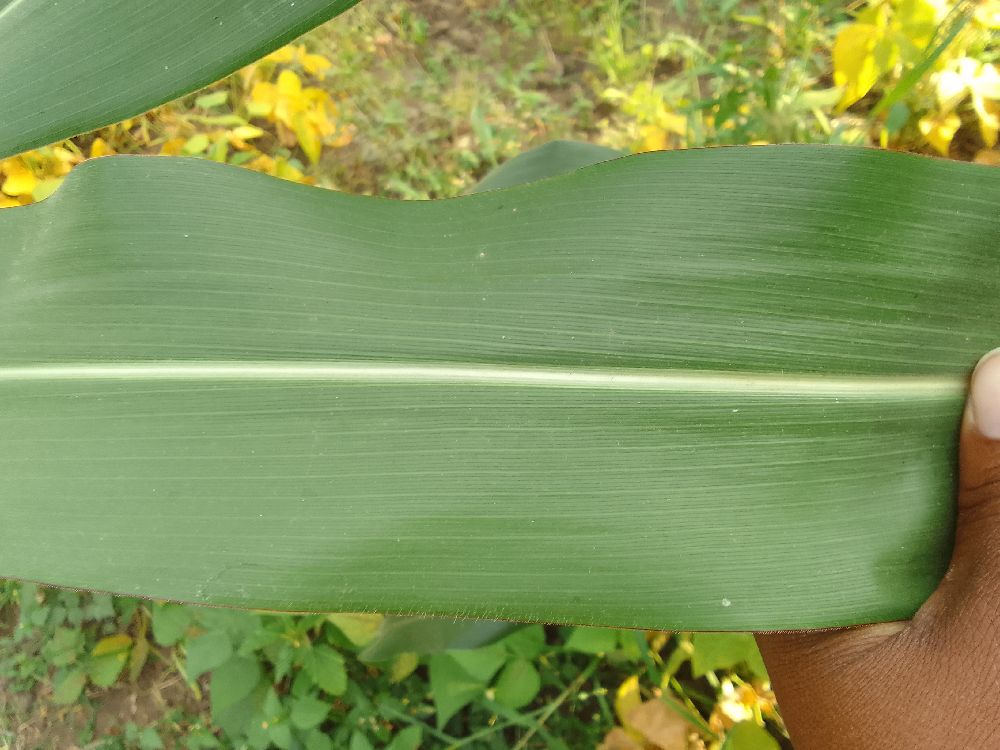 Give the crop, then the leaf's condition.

maize, healthy
